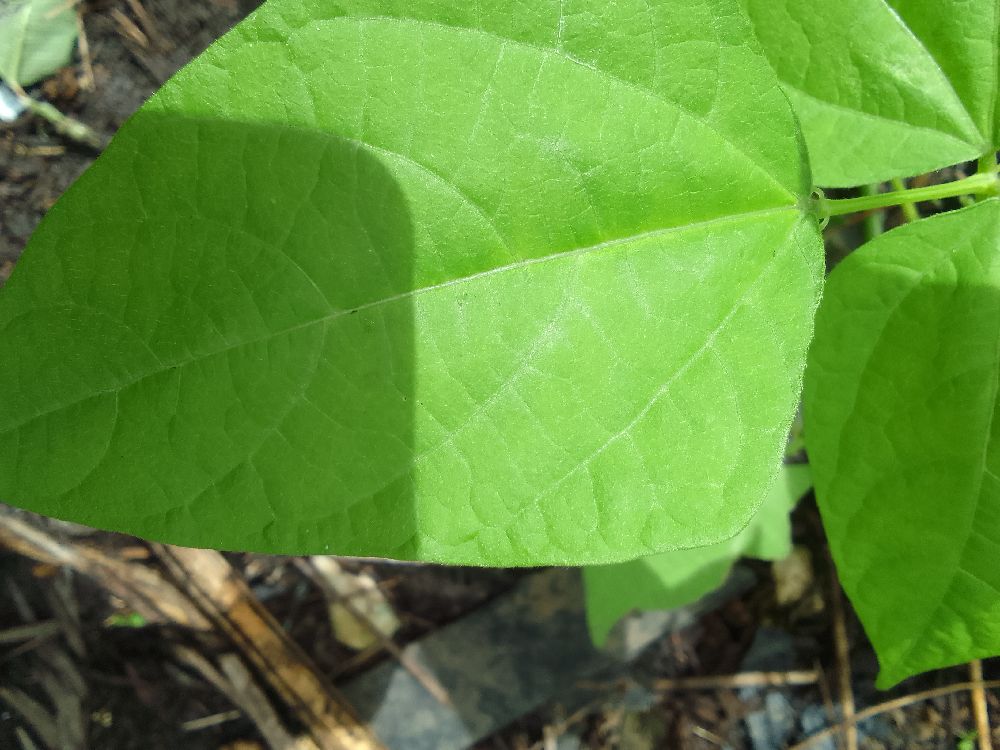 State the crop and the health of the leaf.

common bean, healthy
